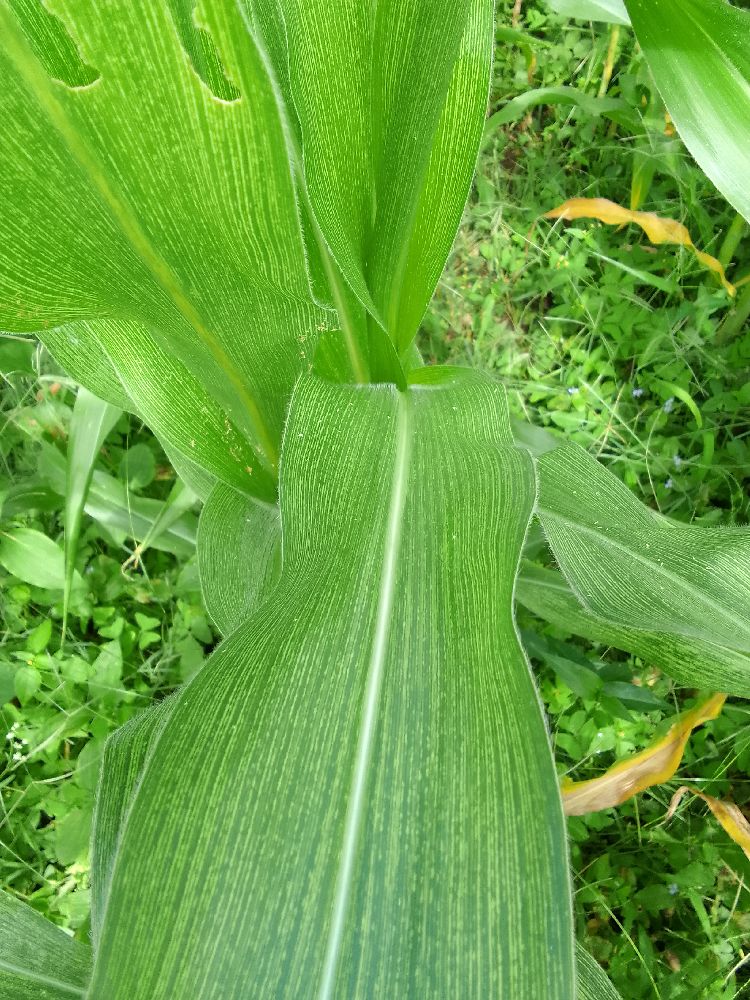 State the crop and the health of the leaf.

maize, maize streak virus
